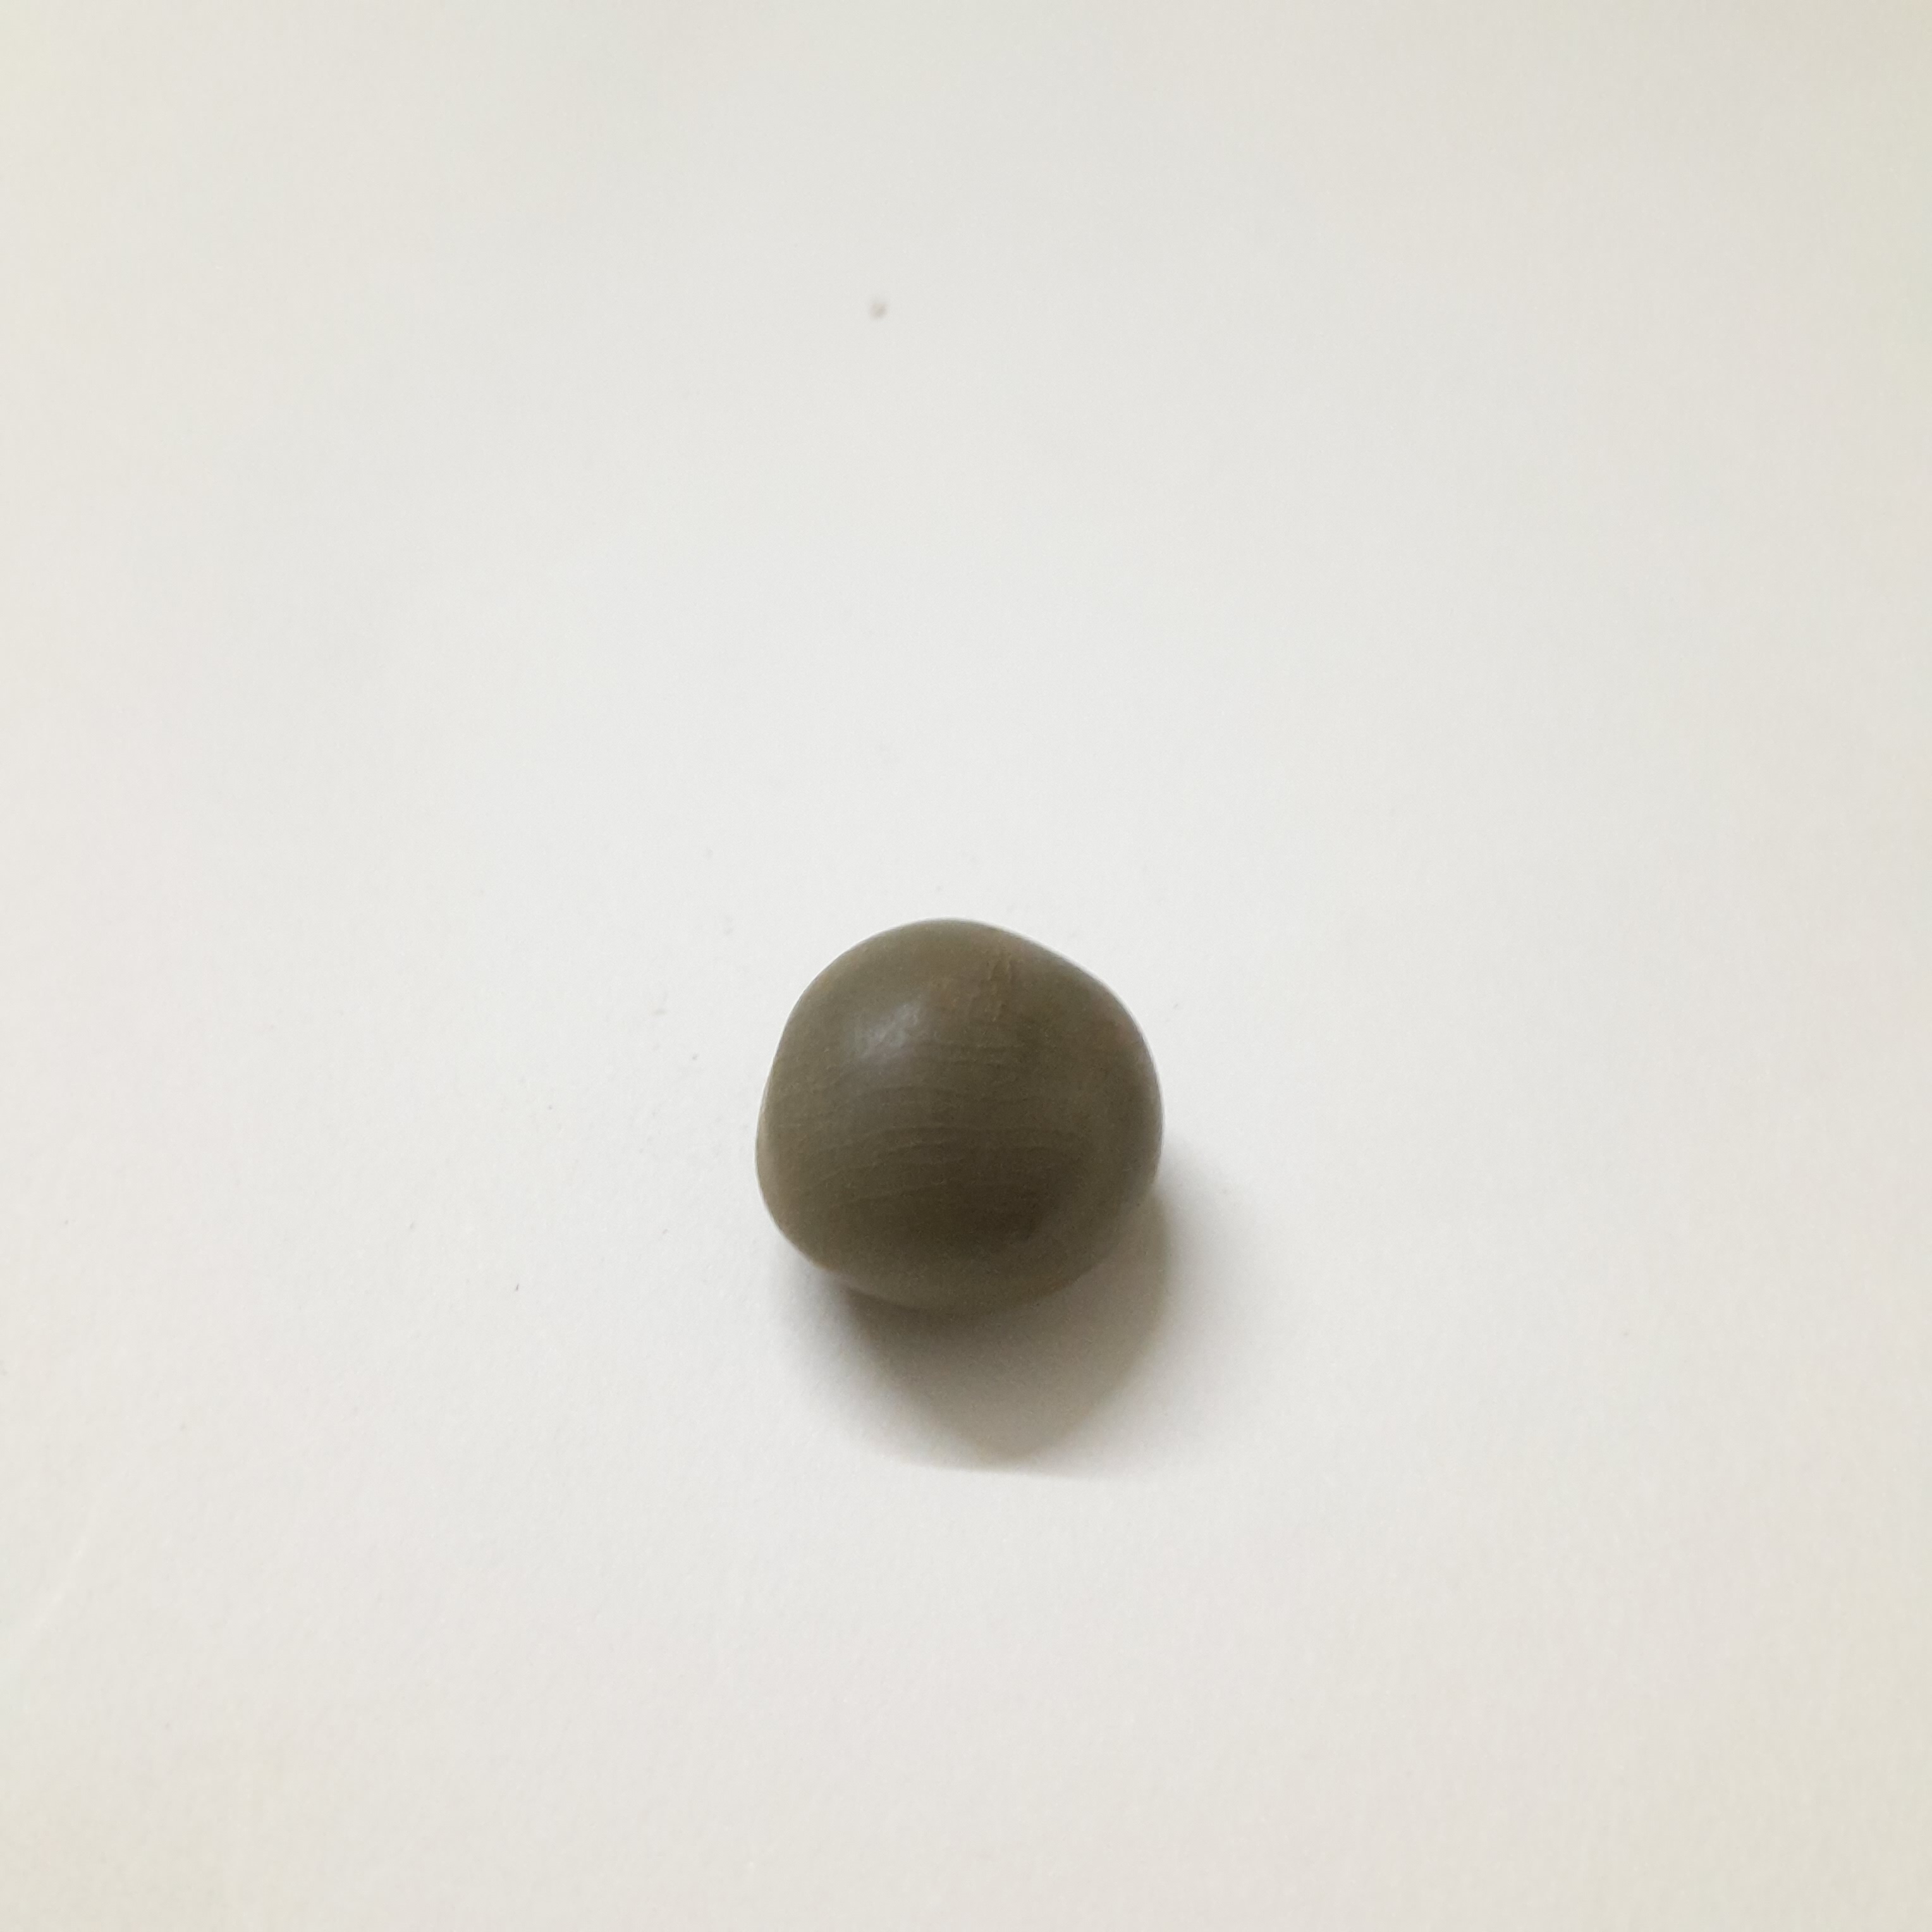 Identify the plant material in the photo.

sagargota
